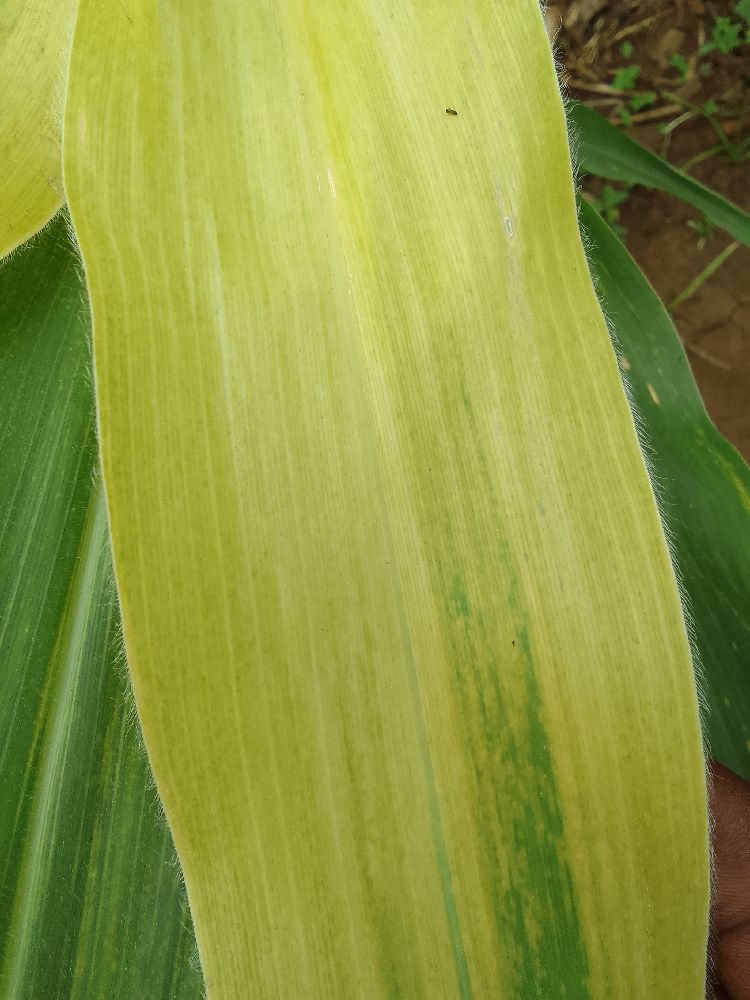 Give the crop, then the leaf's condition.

maize, maize lethal necrosis
